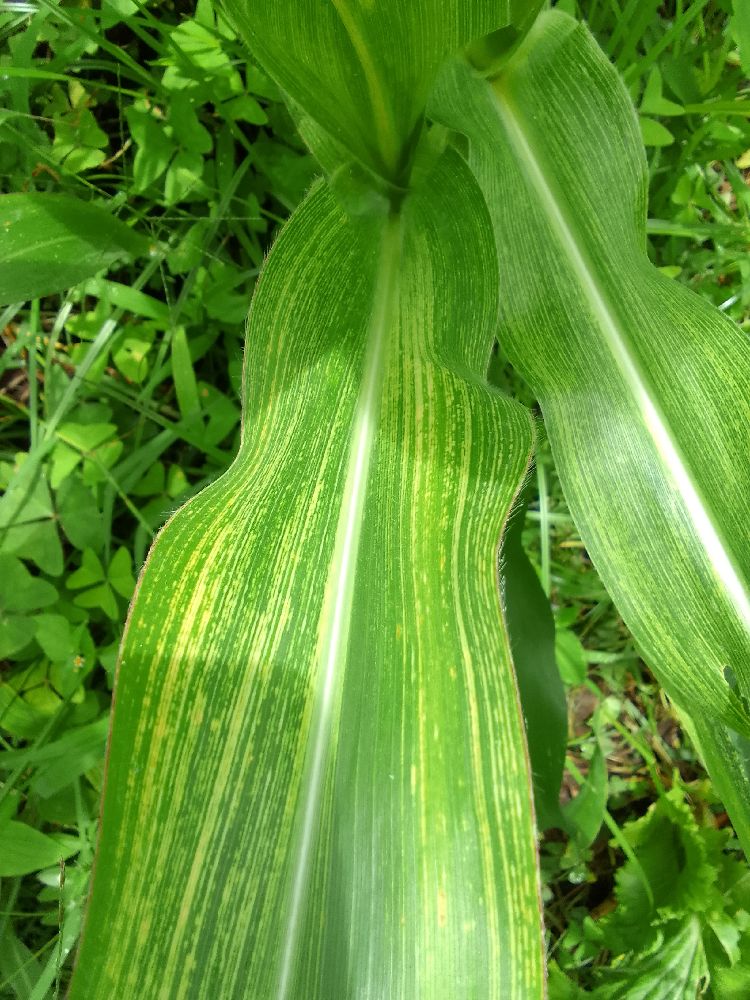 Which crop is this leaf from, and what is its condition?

maize, maize streak virus
